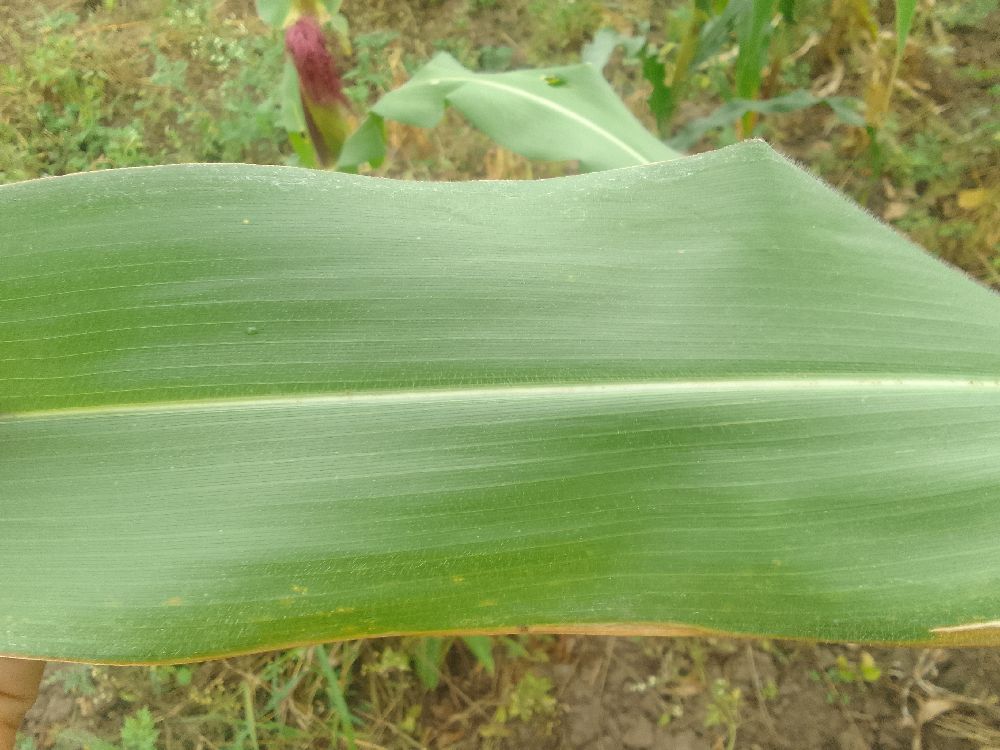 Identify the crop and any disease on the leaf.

maize, healthy
